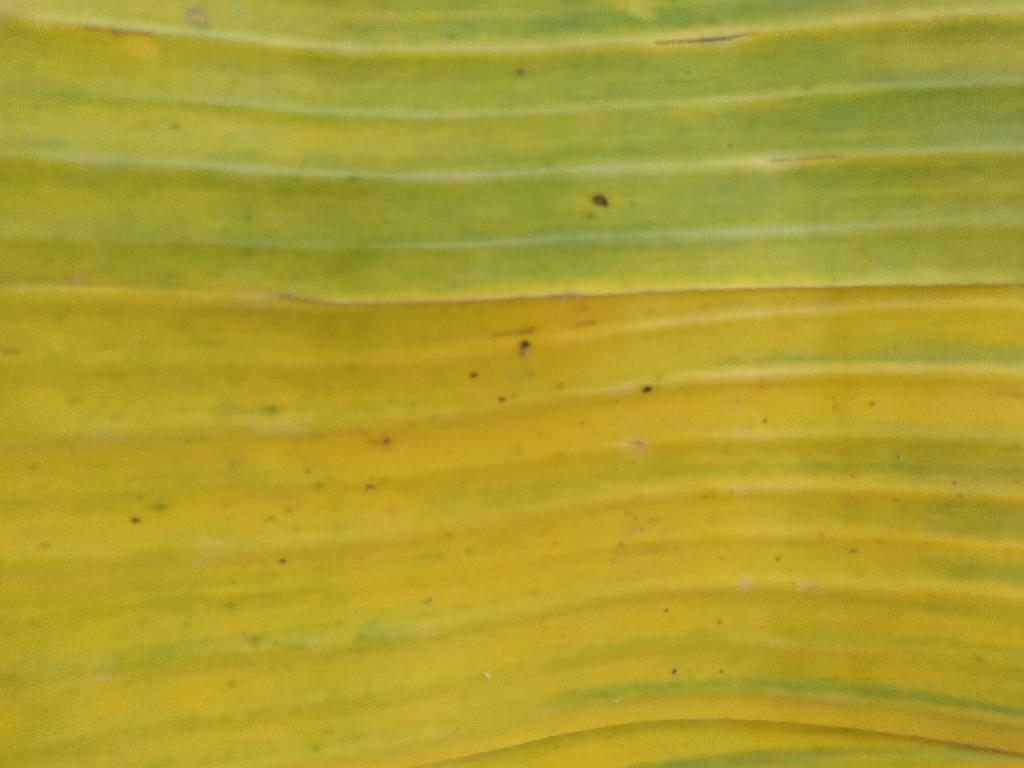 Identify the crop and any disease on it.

banana, fusarium wilt race 1
